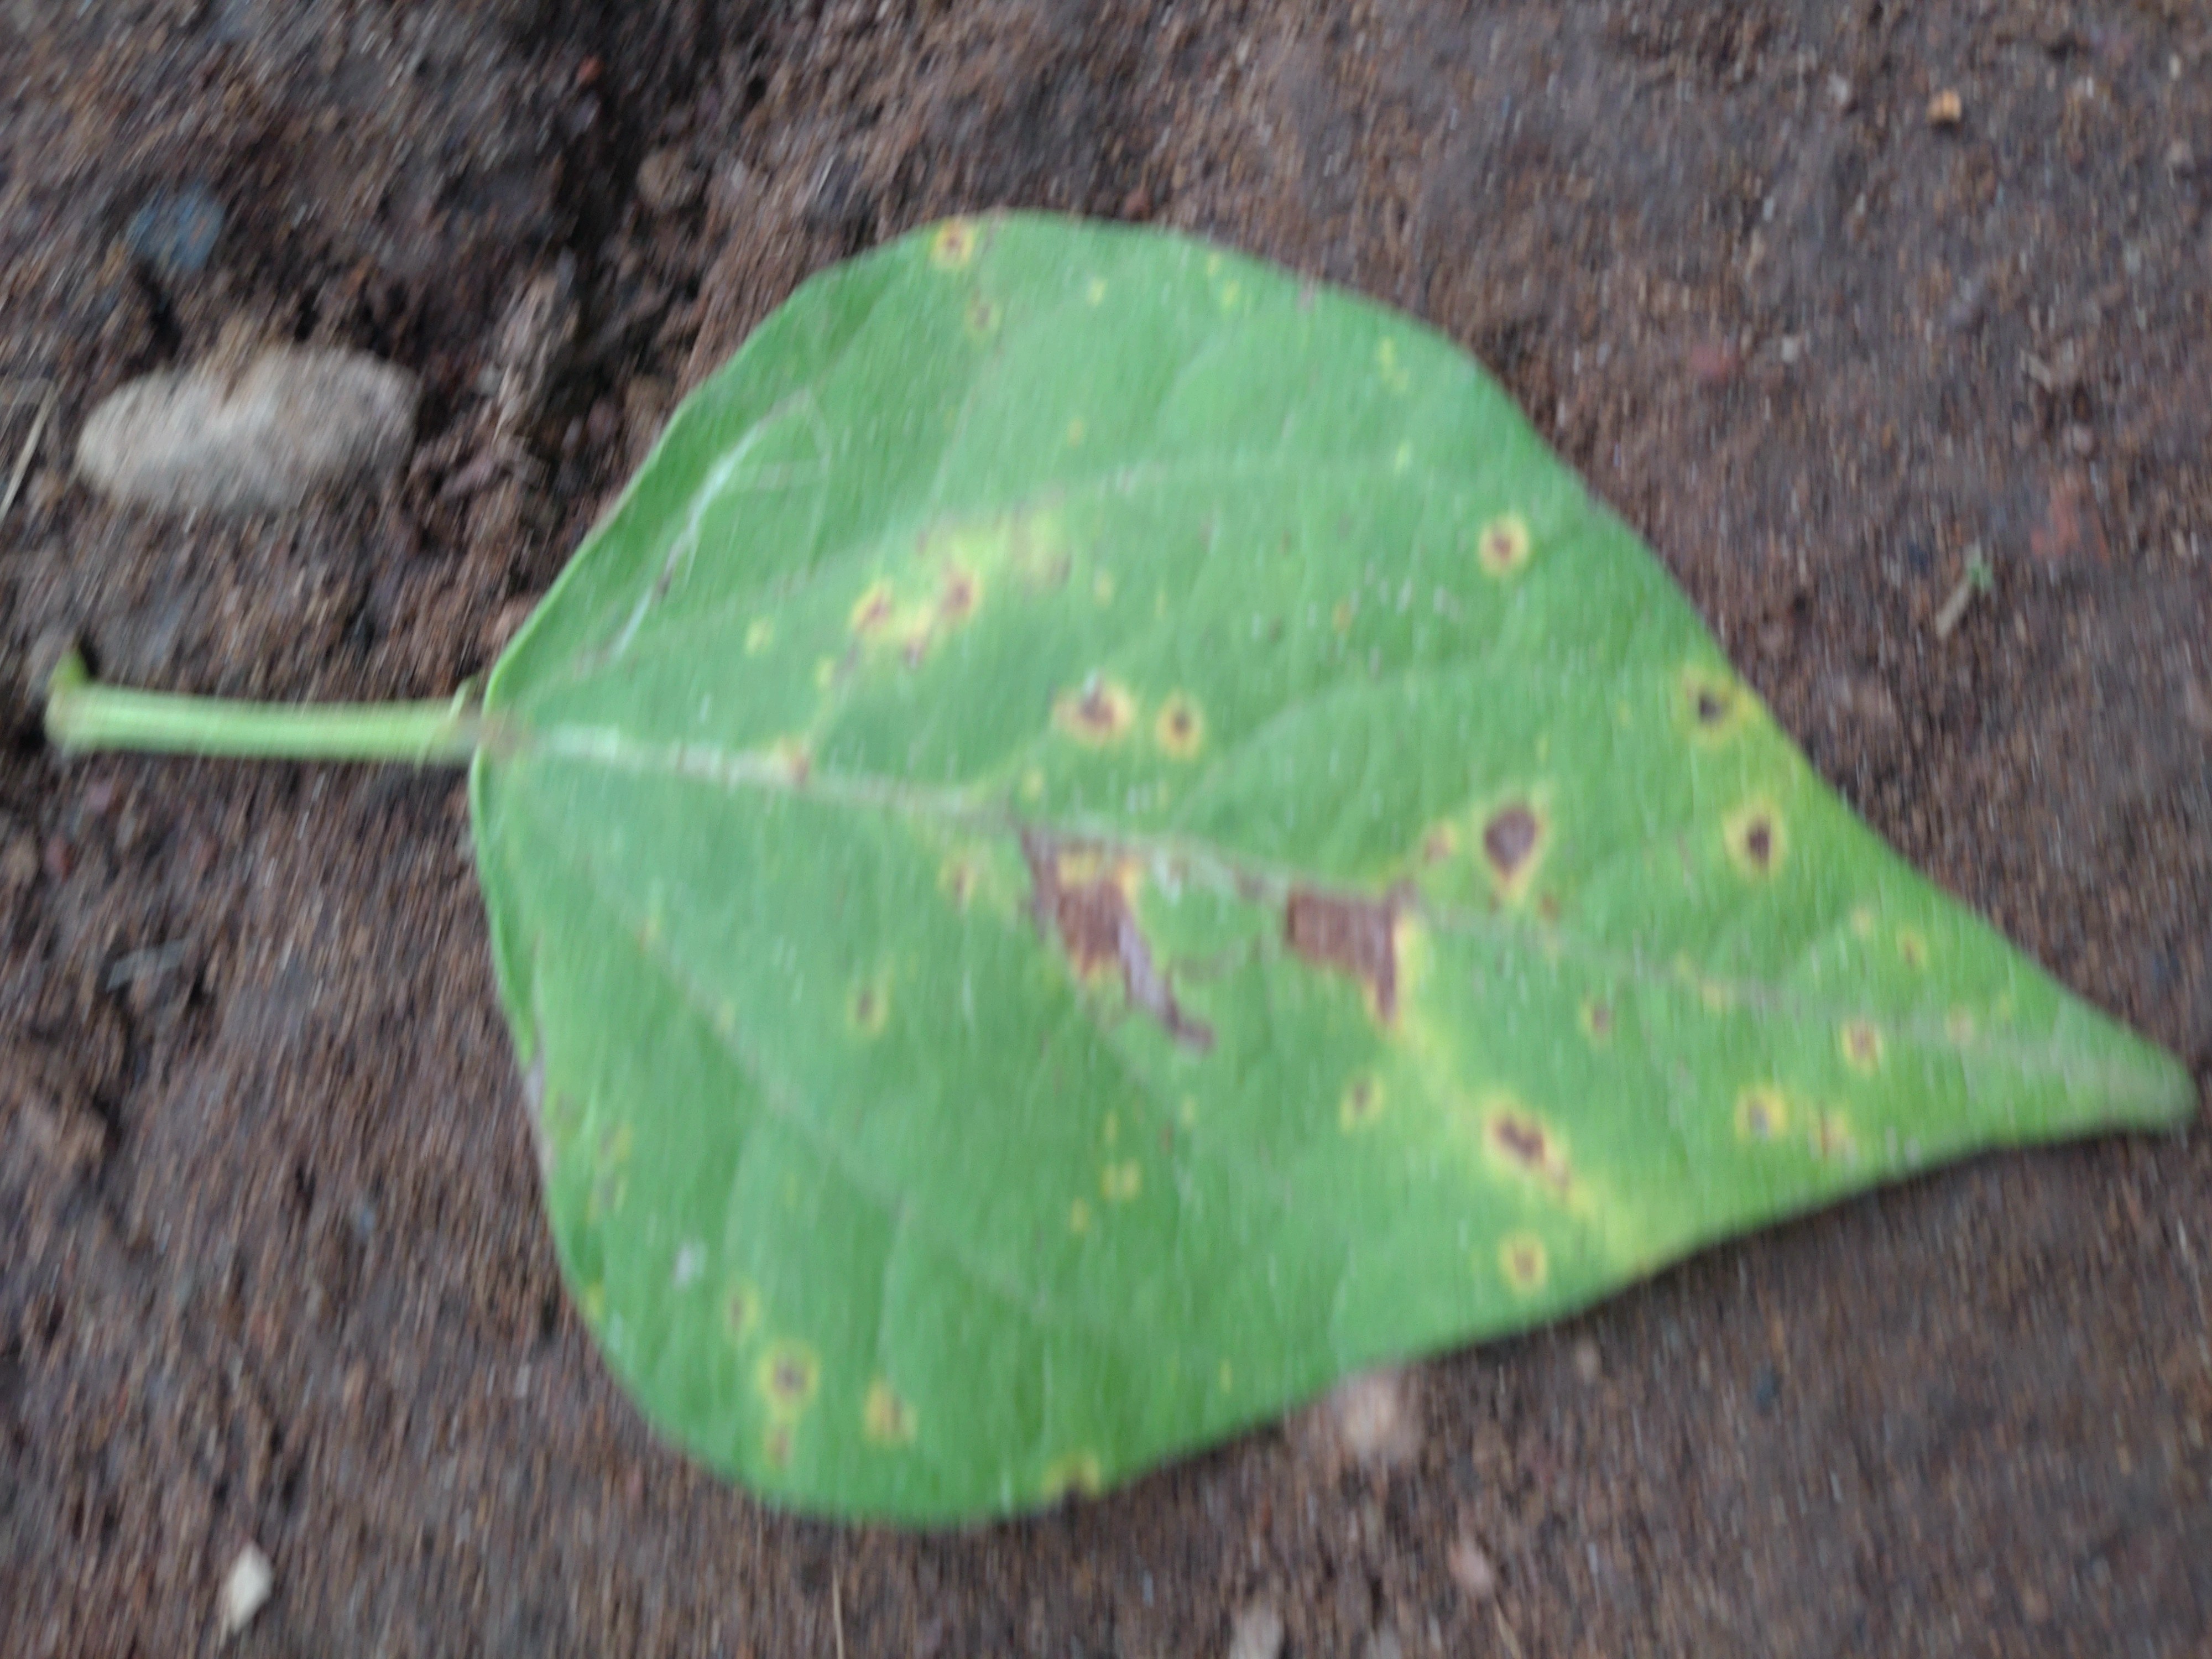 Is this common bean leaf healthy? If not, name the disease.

rust
